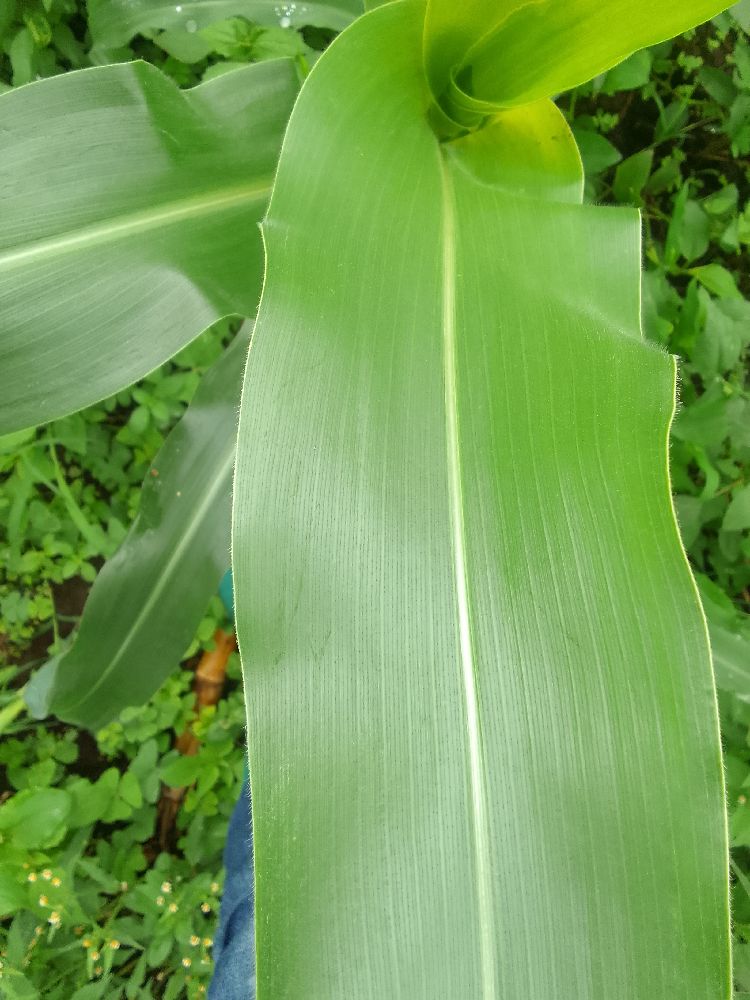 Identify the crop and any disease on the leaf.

maize, healthy
